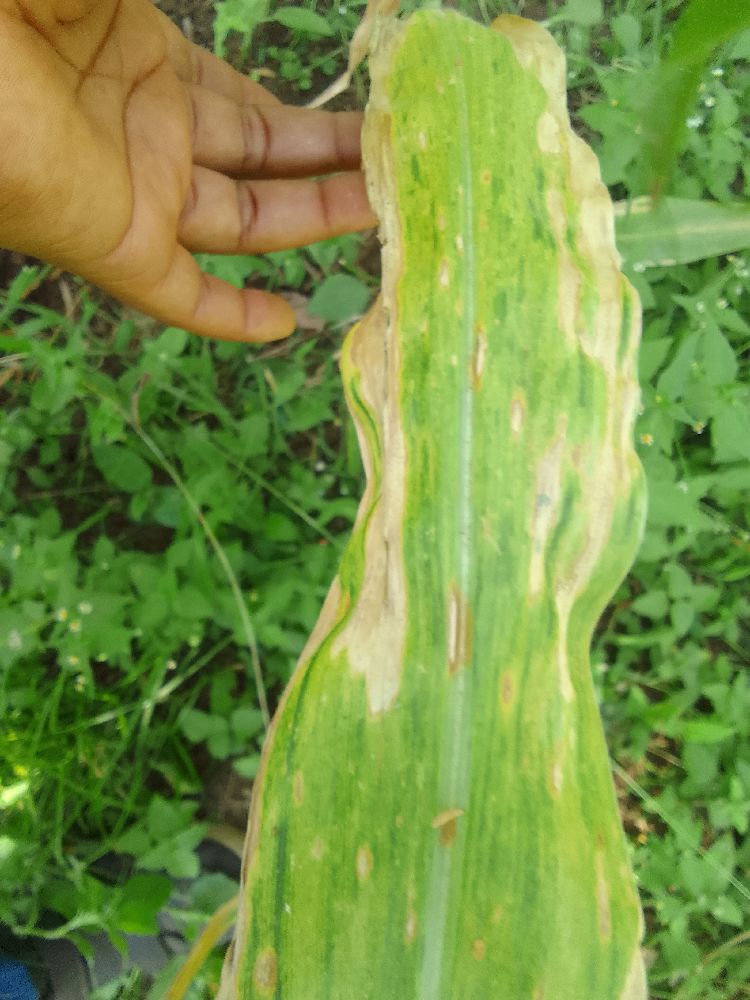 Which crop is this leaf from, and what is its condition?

maize, maize lethal necrosis
